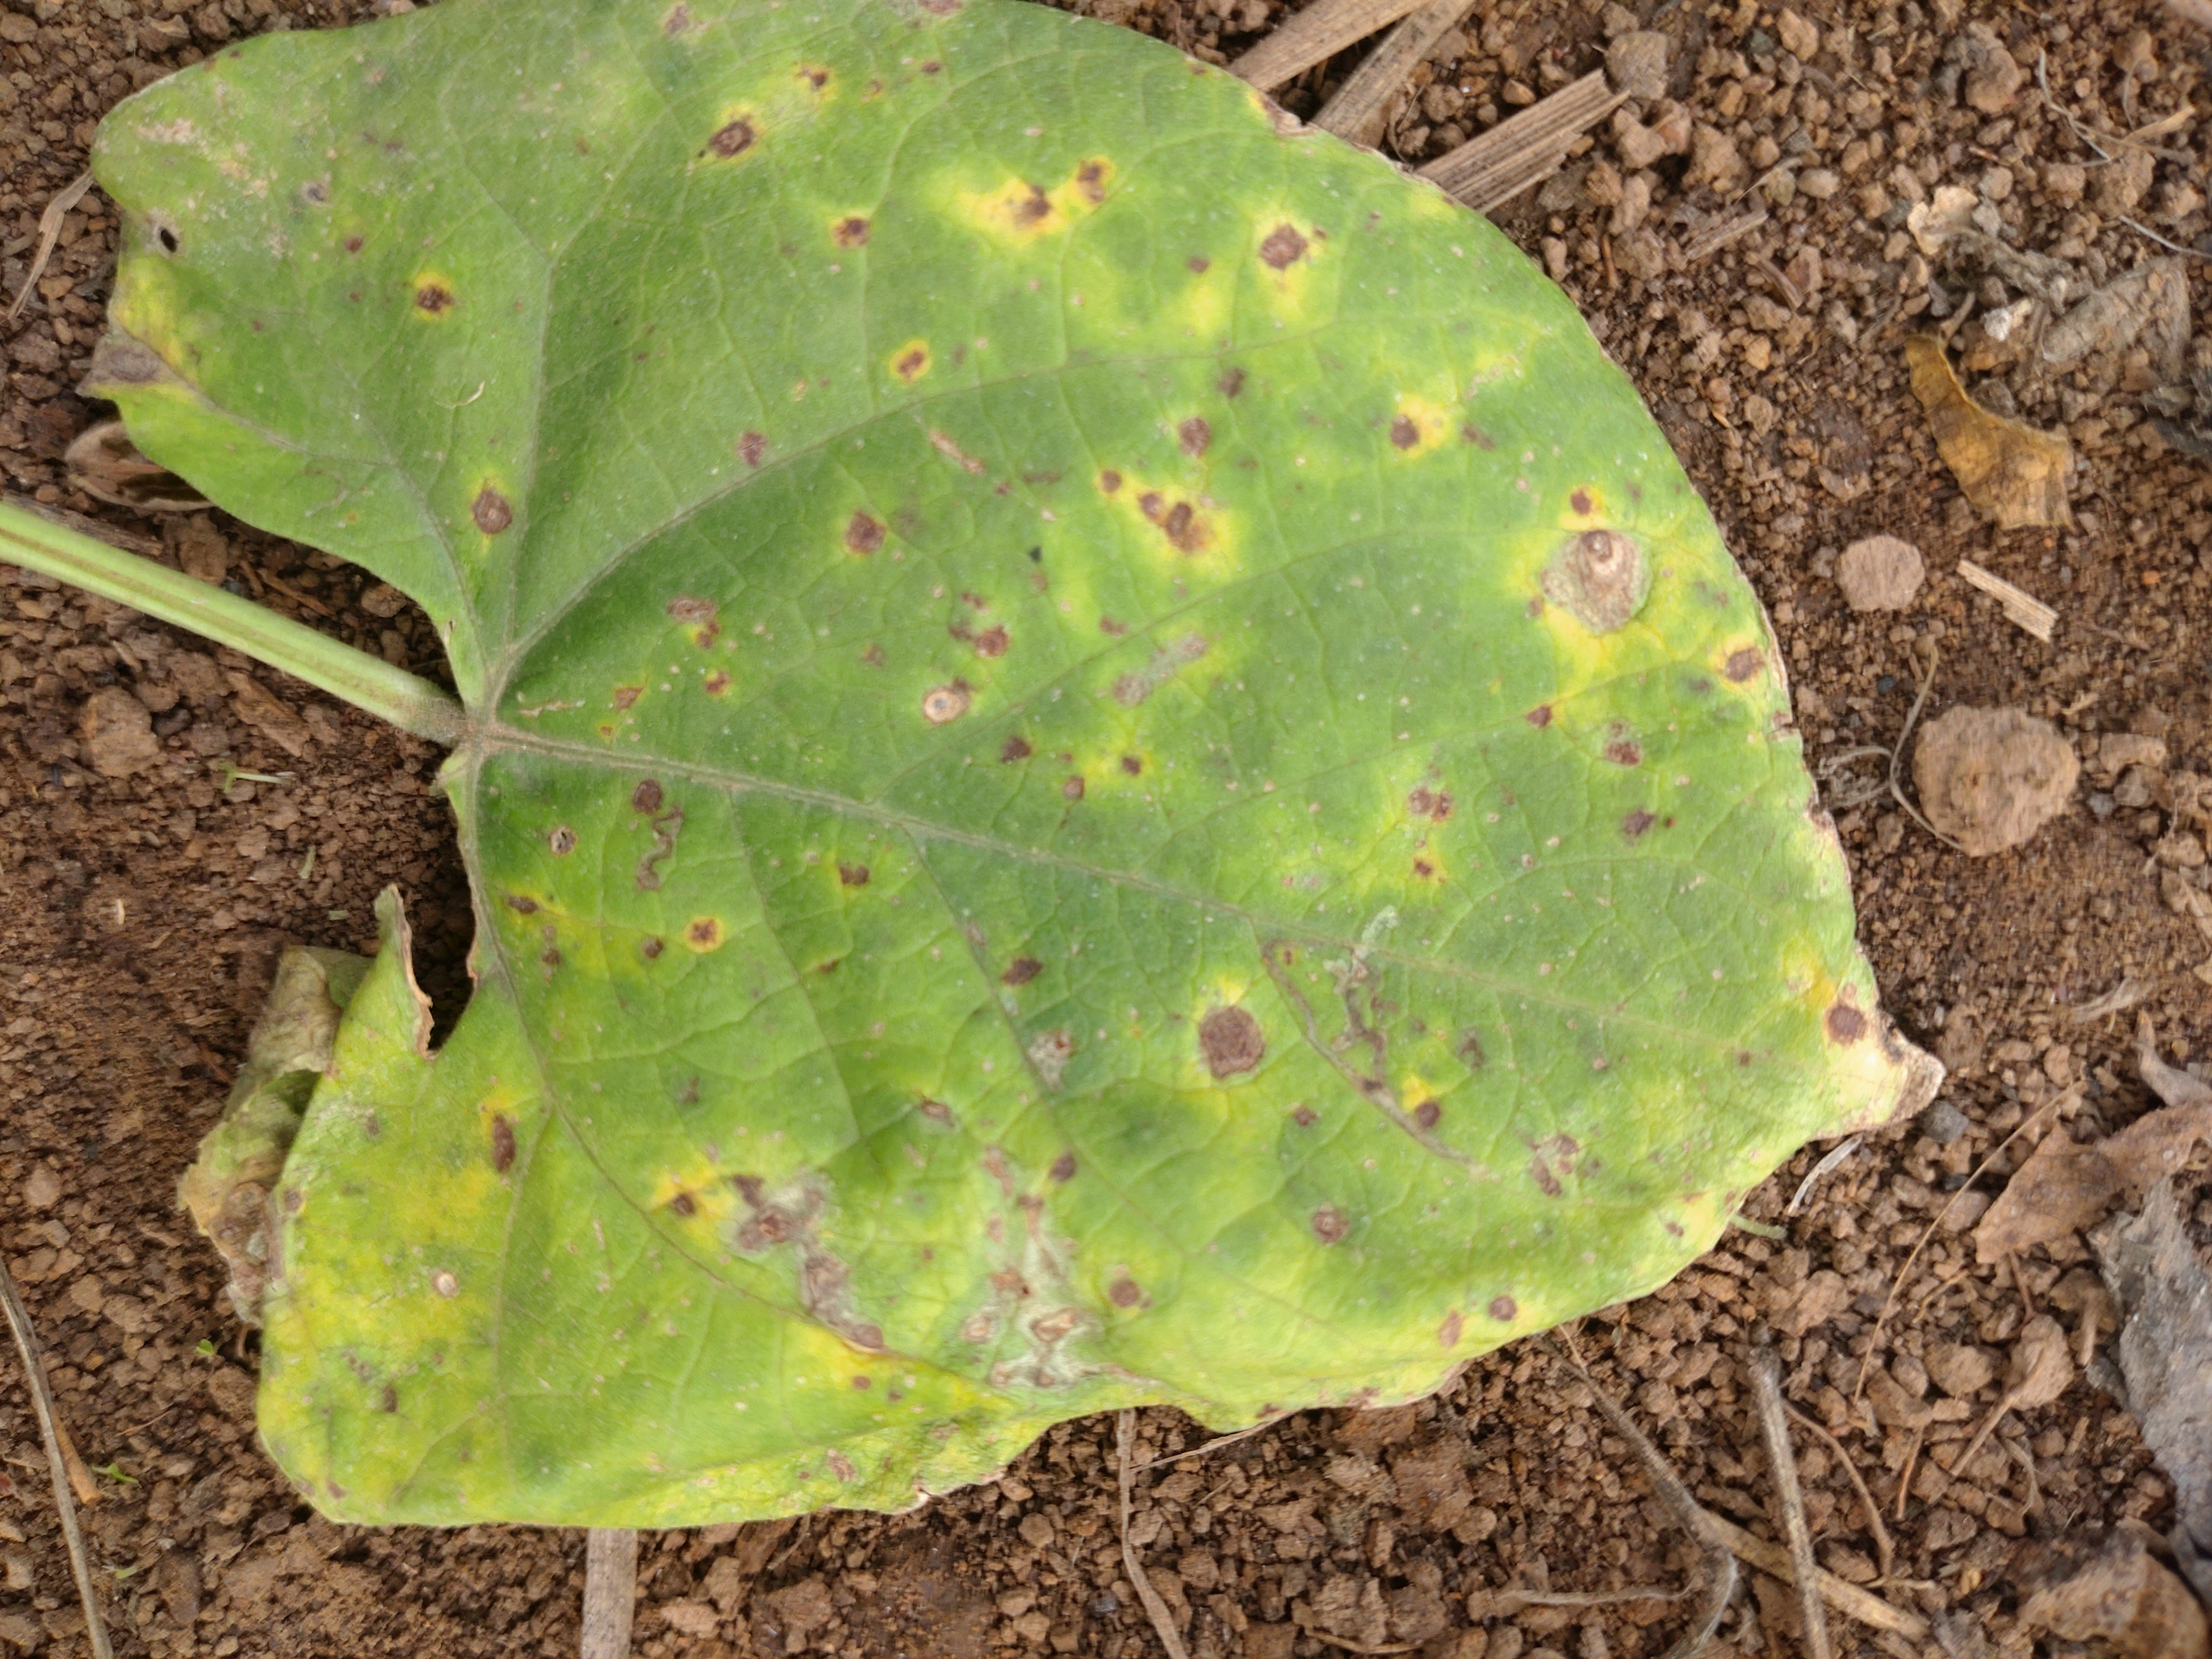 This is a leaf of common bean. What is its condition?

rust
